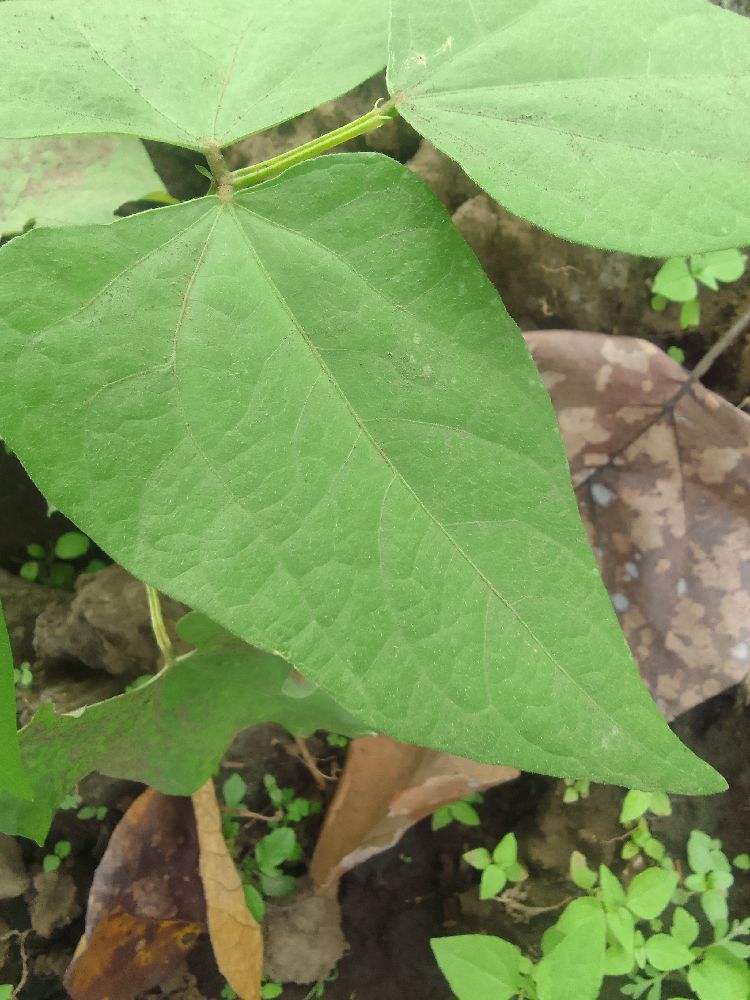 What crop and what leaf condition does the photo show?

common bean, healthy
